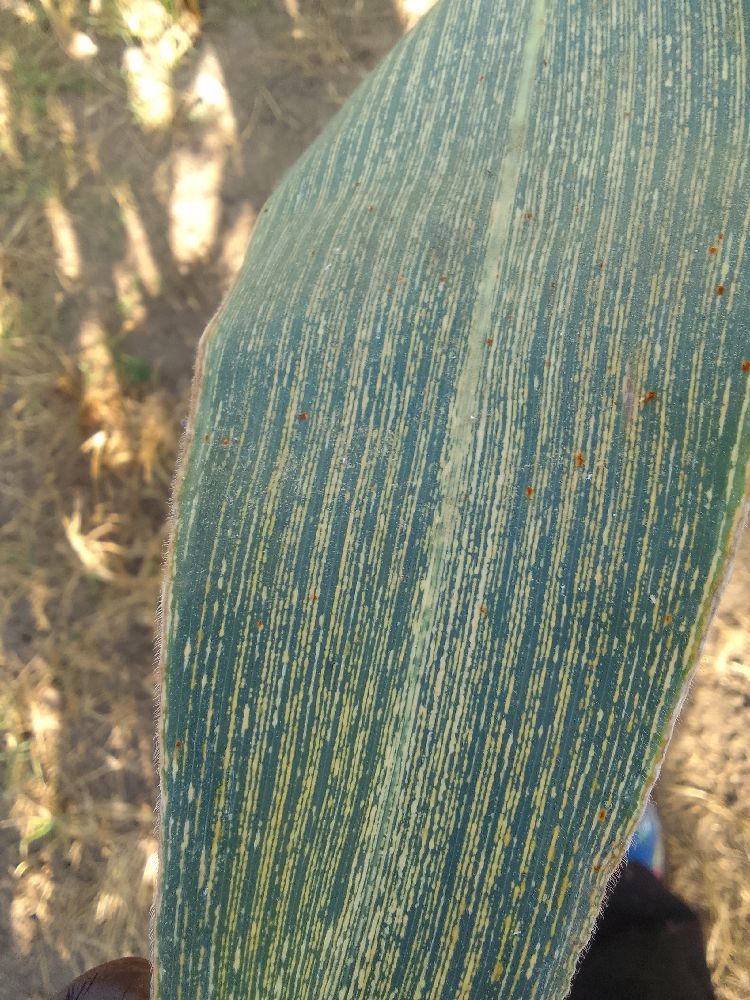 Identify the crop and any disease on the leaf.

maize, maize streak virus
